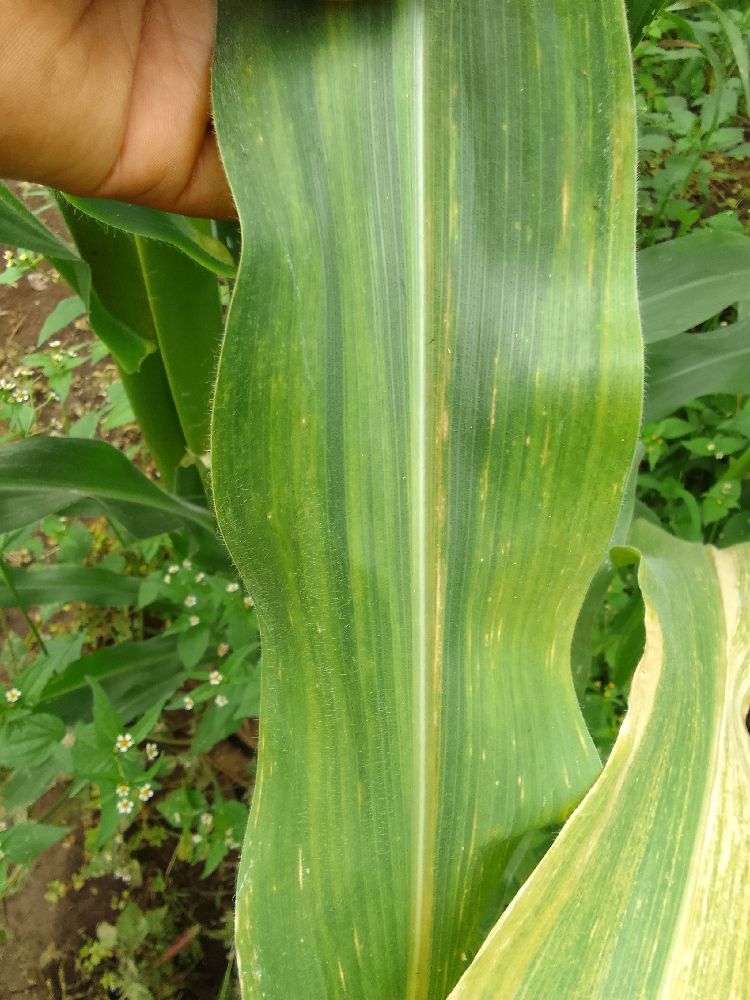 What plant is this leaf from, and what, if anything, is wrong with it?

maize, maize lethal necrosis
